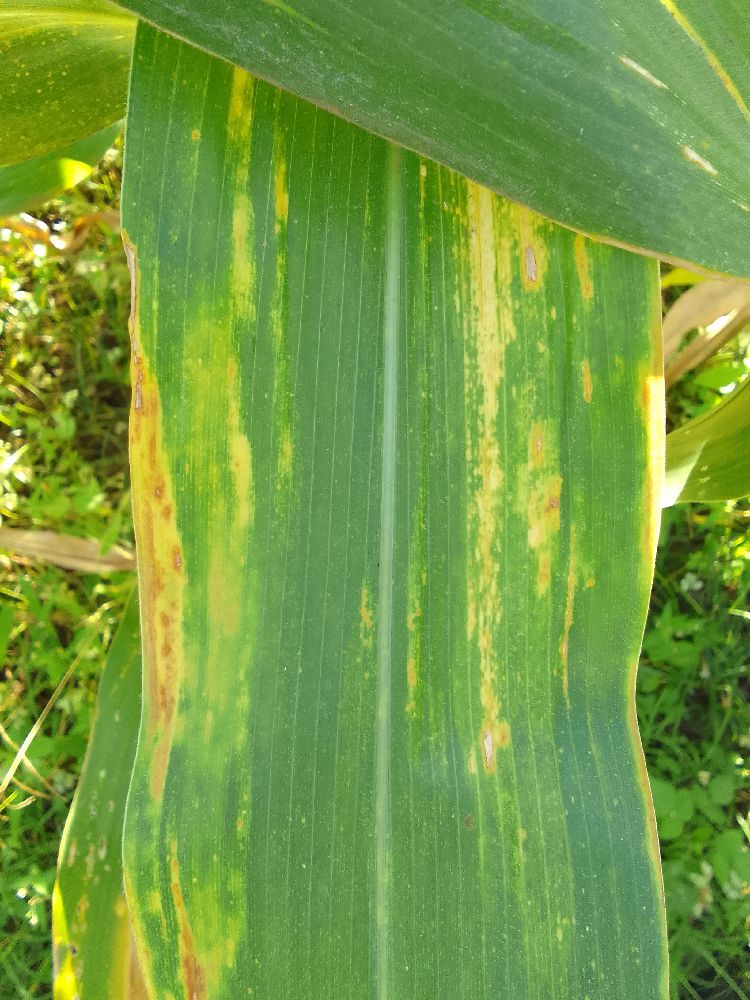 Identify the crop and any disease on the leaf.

maize, maize lethal necrosis
